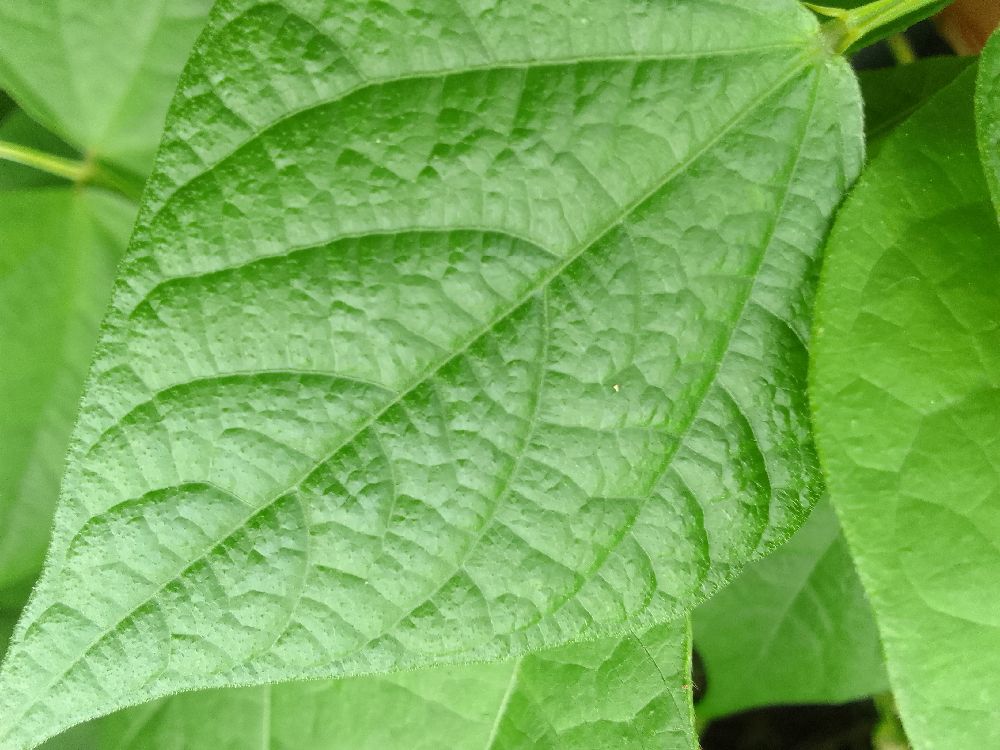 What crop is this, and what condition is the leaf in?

common bean, healthy
